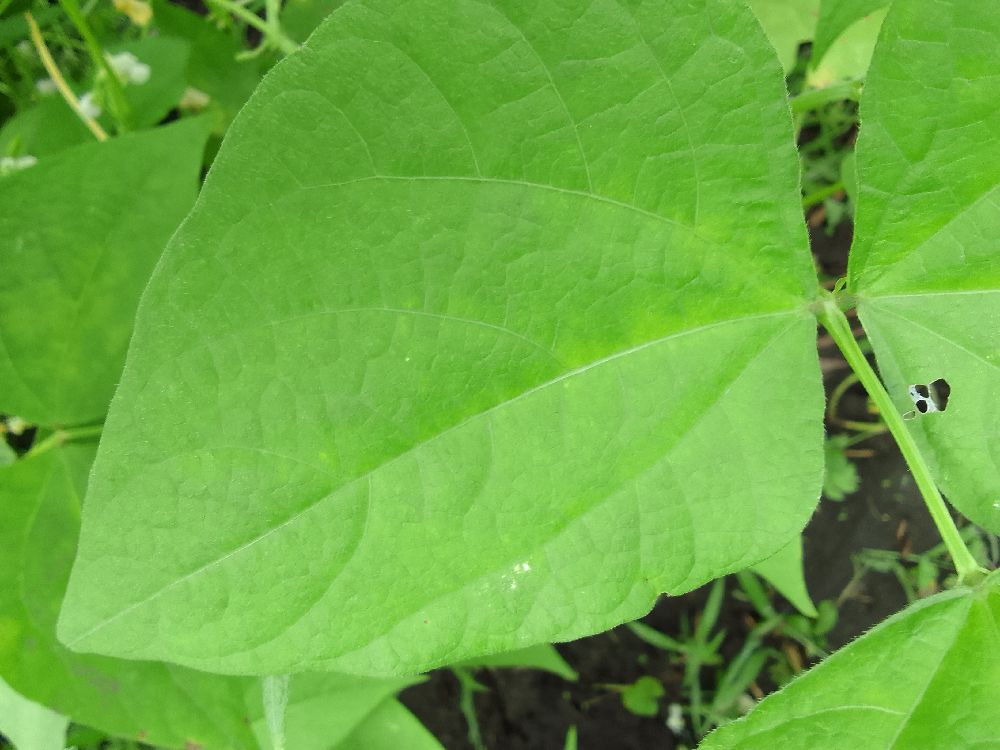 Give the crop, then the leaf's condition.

common bean, healthy
